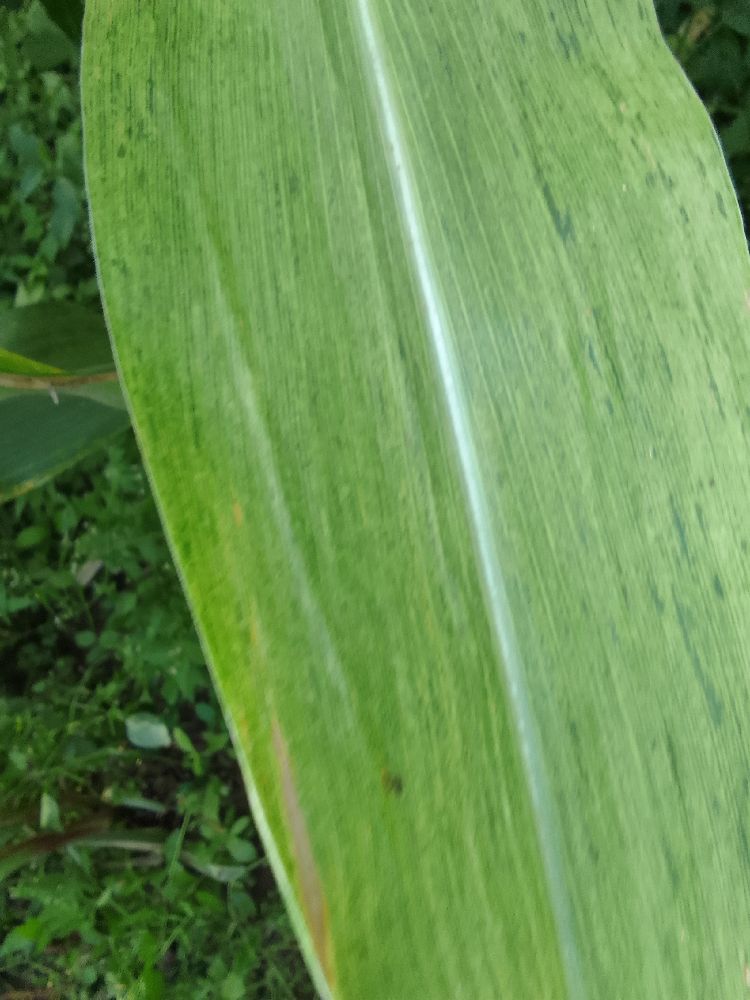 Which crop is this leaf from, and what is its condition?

maize, maize lethal necrosis
